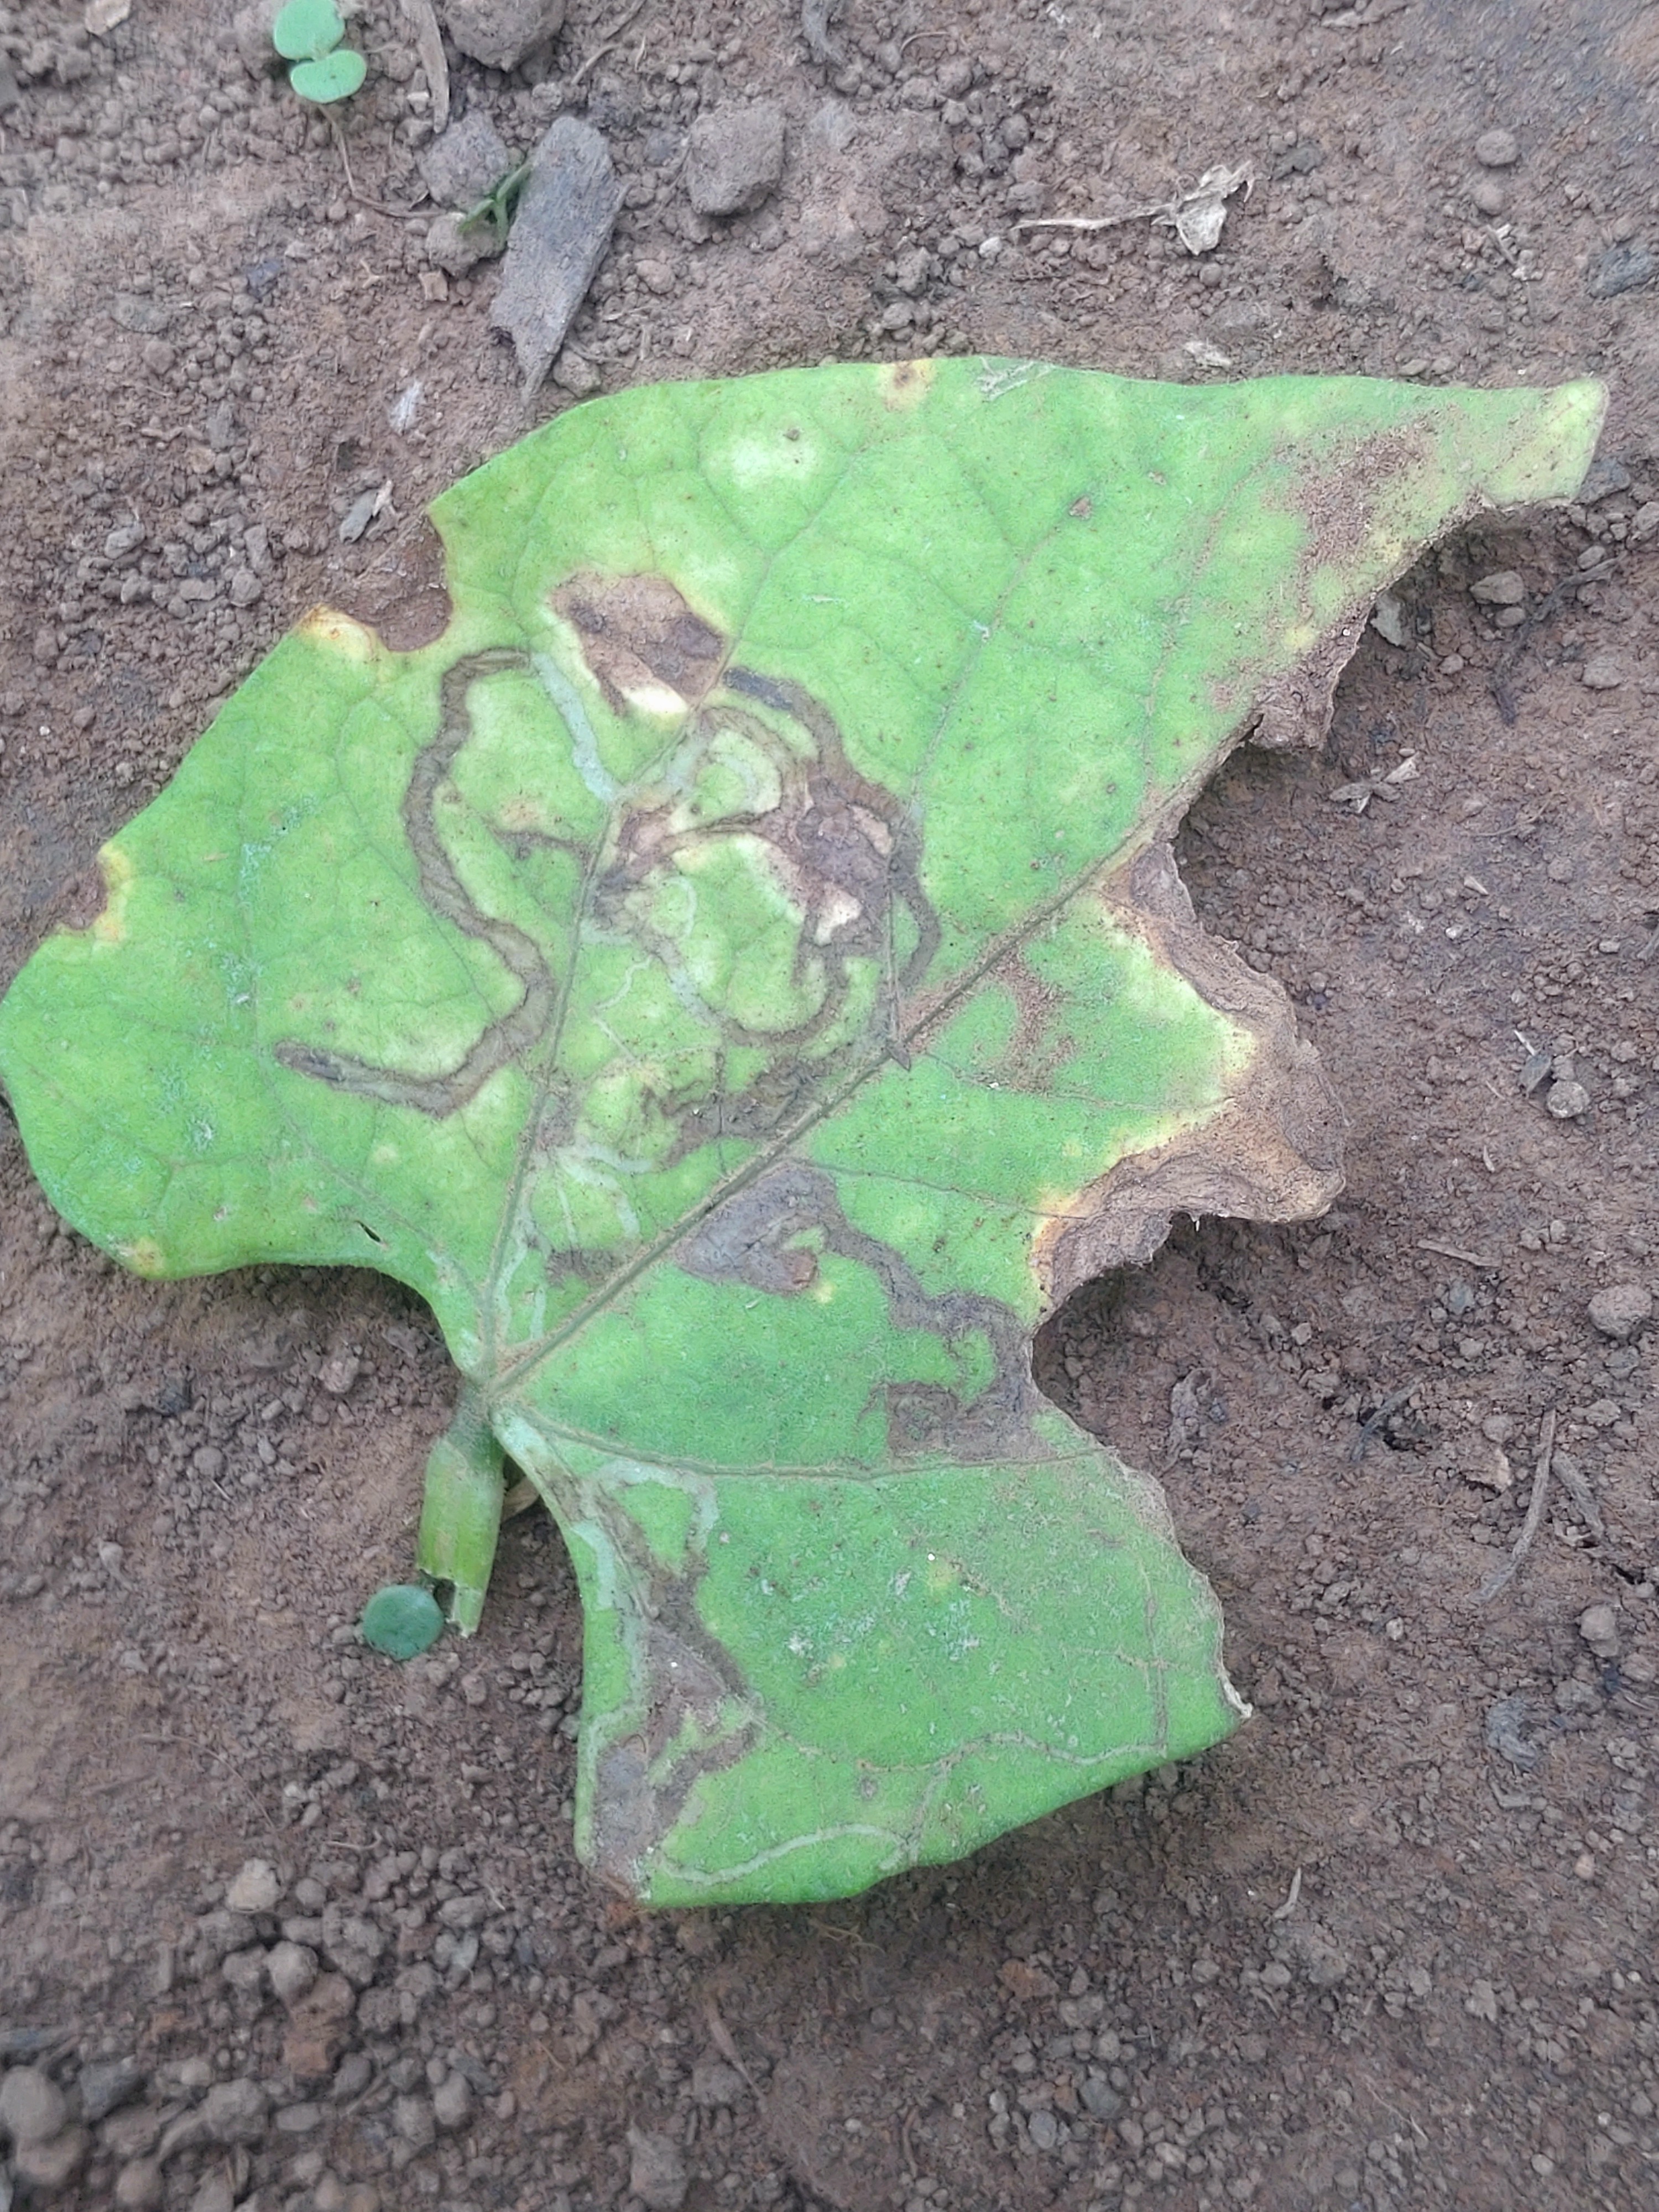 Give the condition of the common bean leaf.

anthracnose
